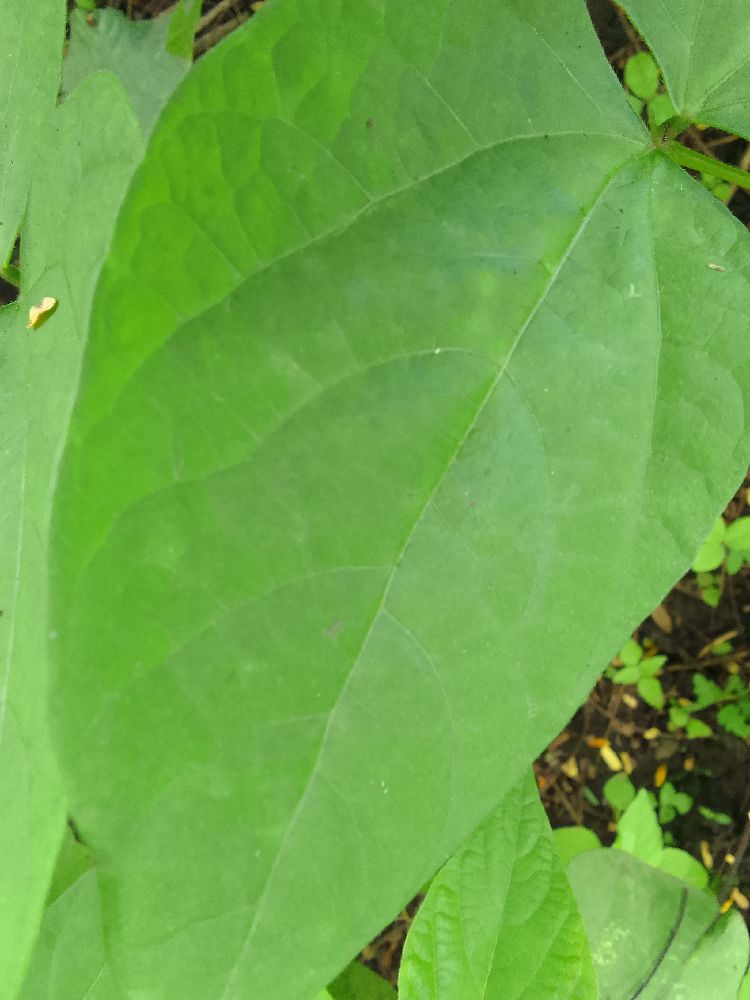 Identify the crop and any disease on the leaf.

common bean, healthy
